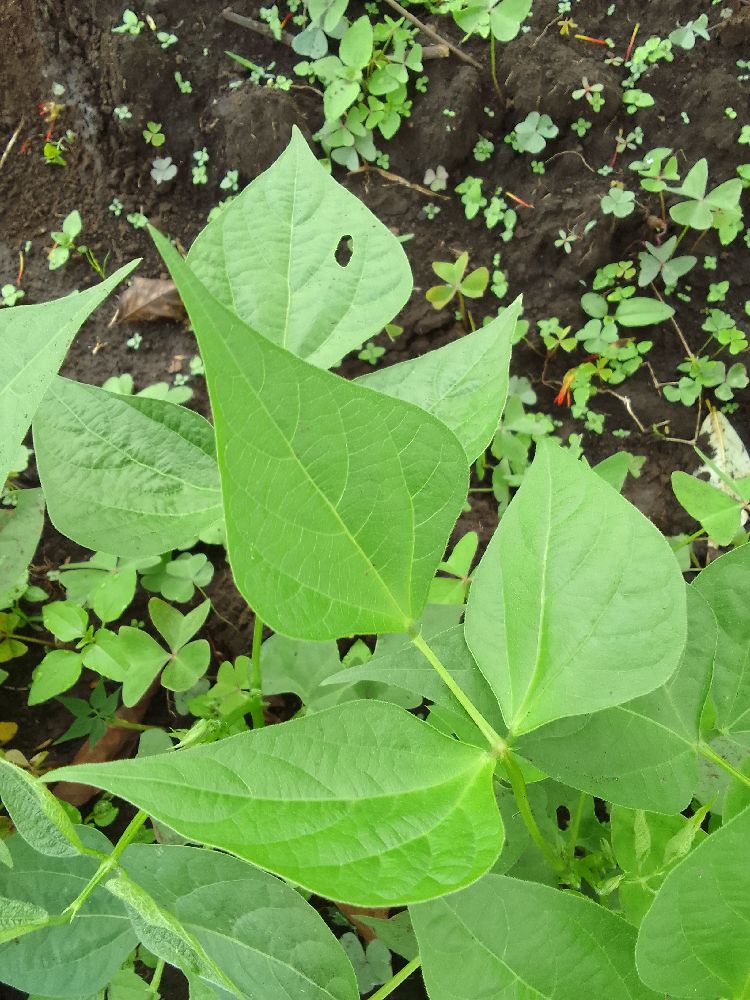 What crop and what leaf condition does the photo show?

common bean, healthy
